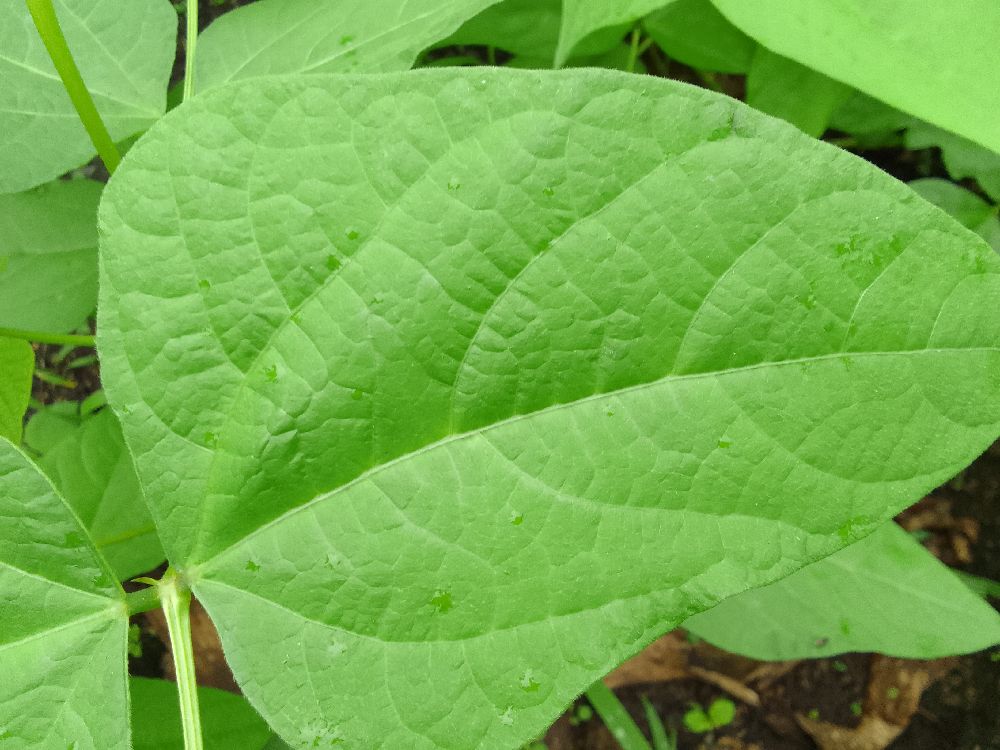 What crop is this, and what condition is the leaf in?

common bean, healthy
